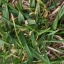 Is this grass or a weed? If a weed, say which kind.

grass
